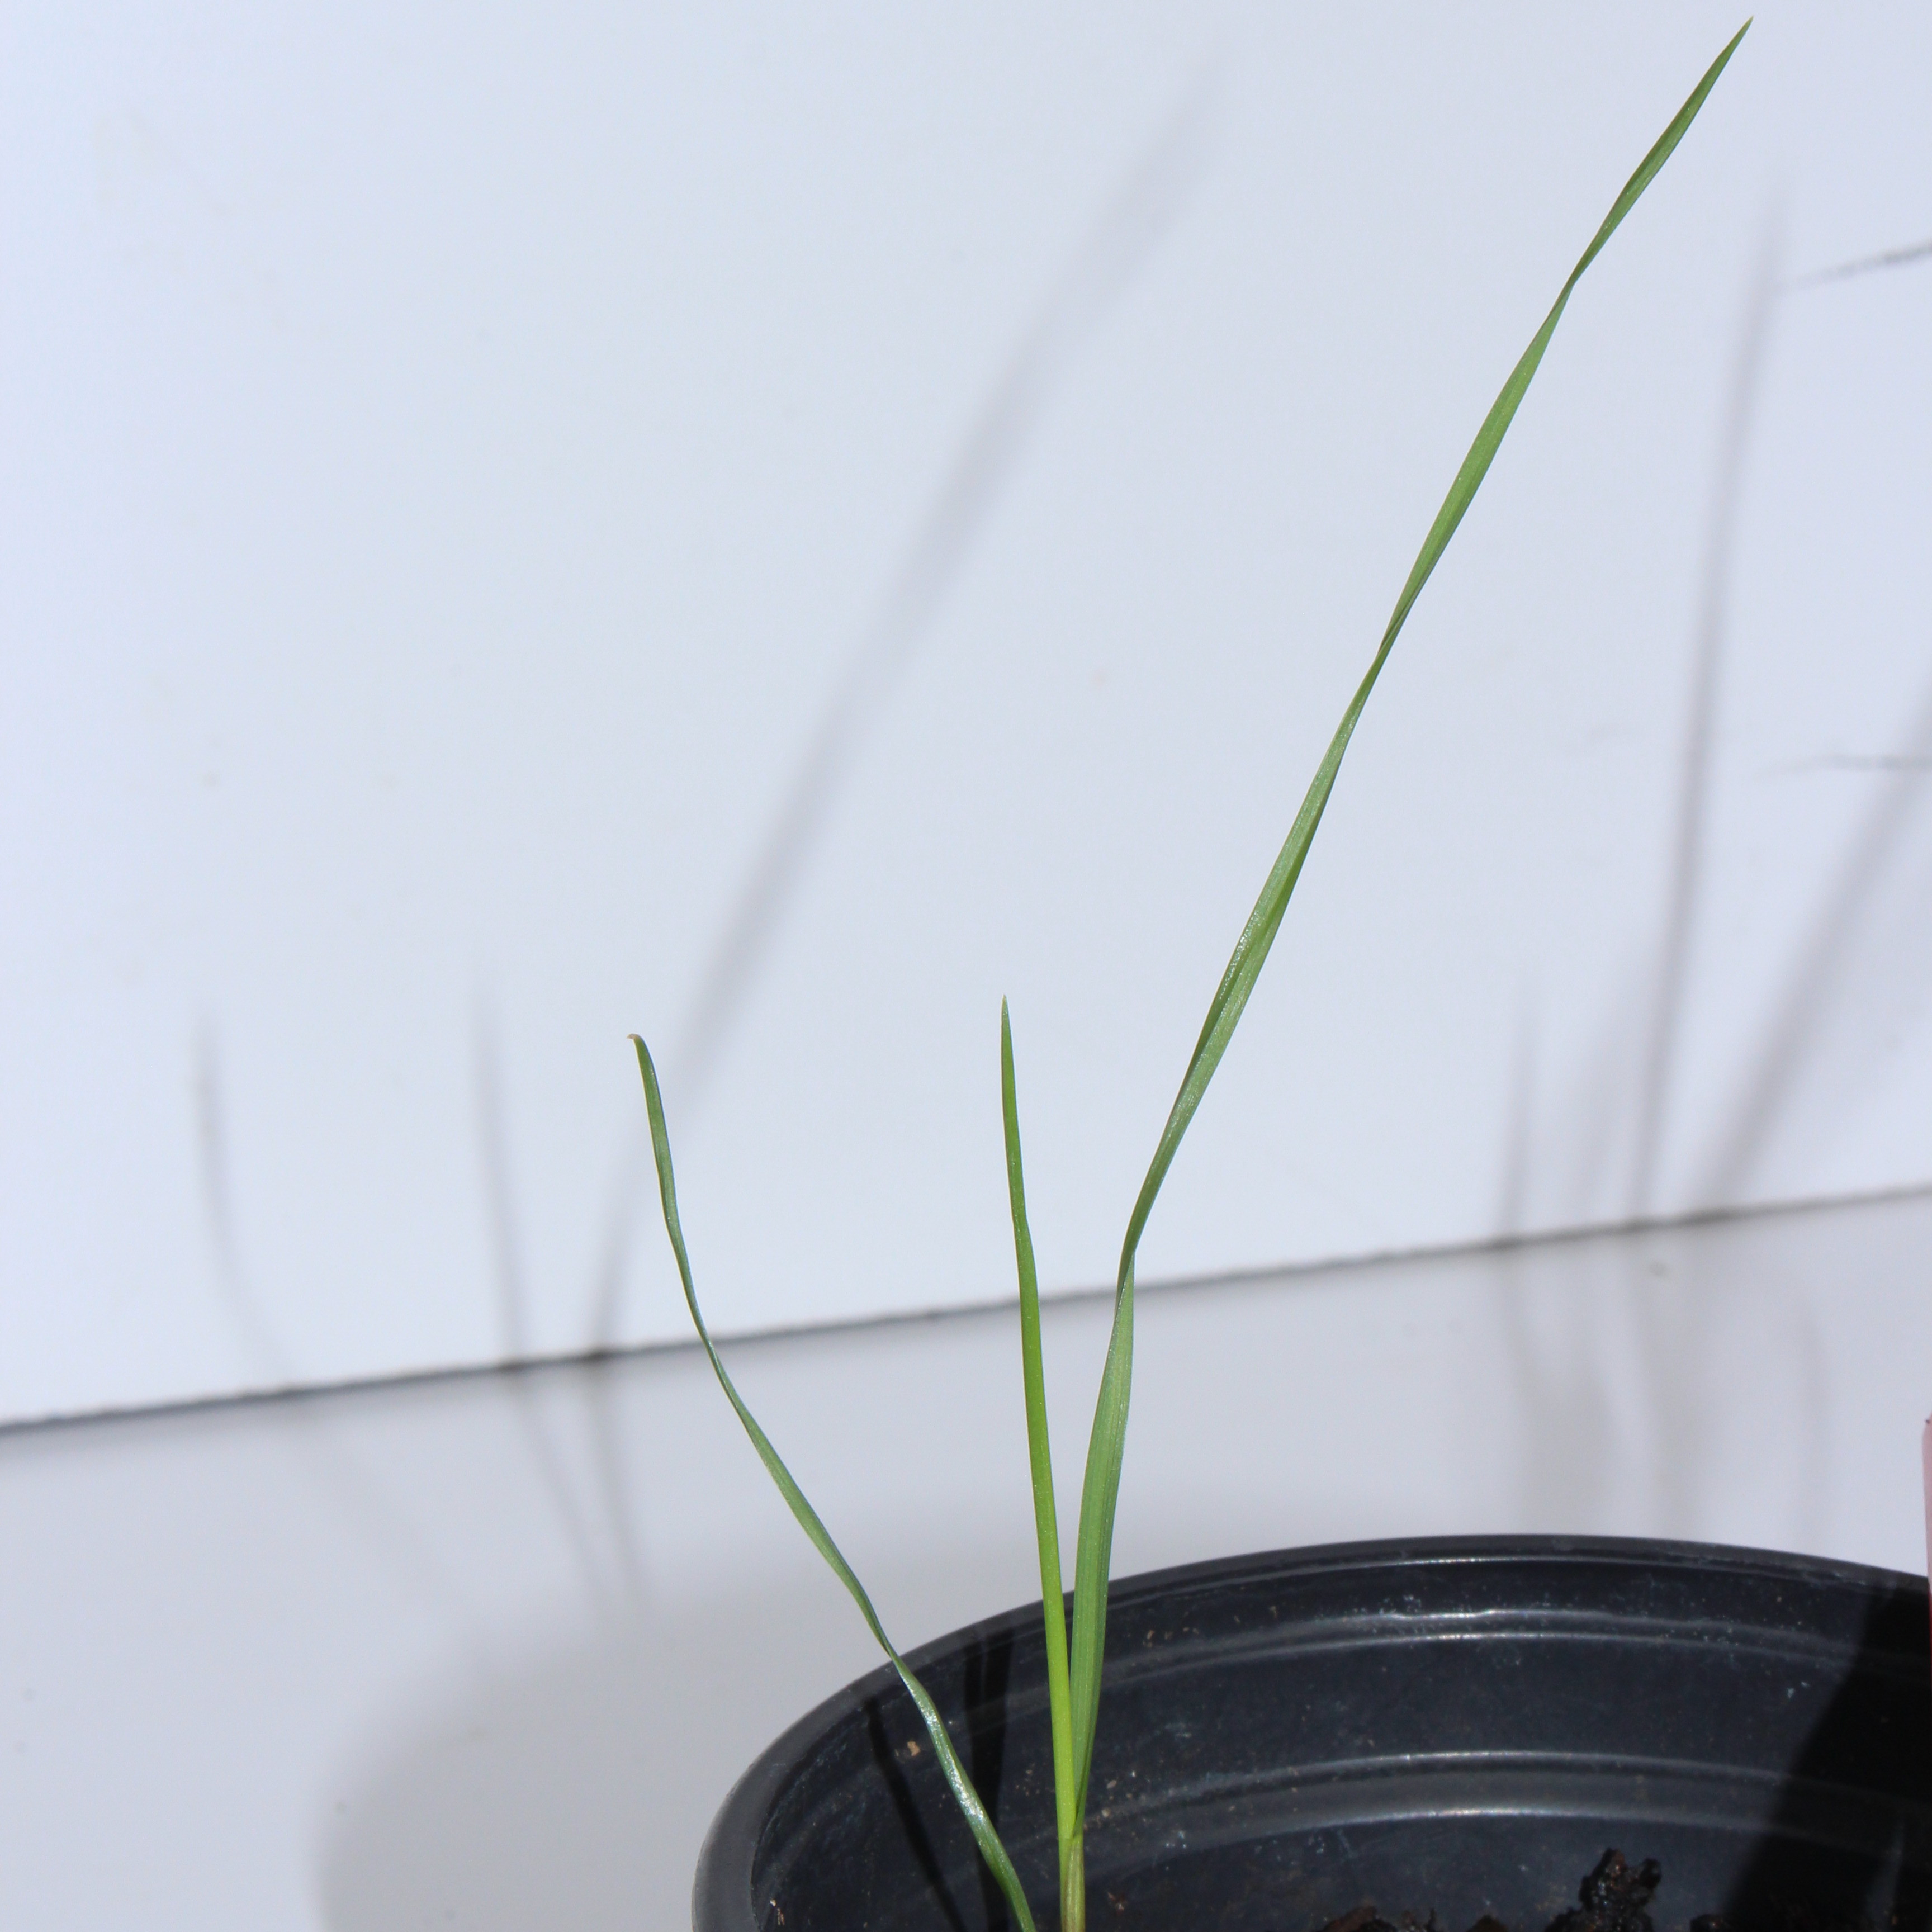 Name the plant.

Lolium multiflorum
